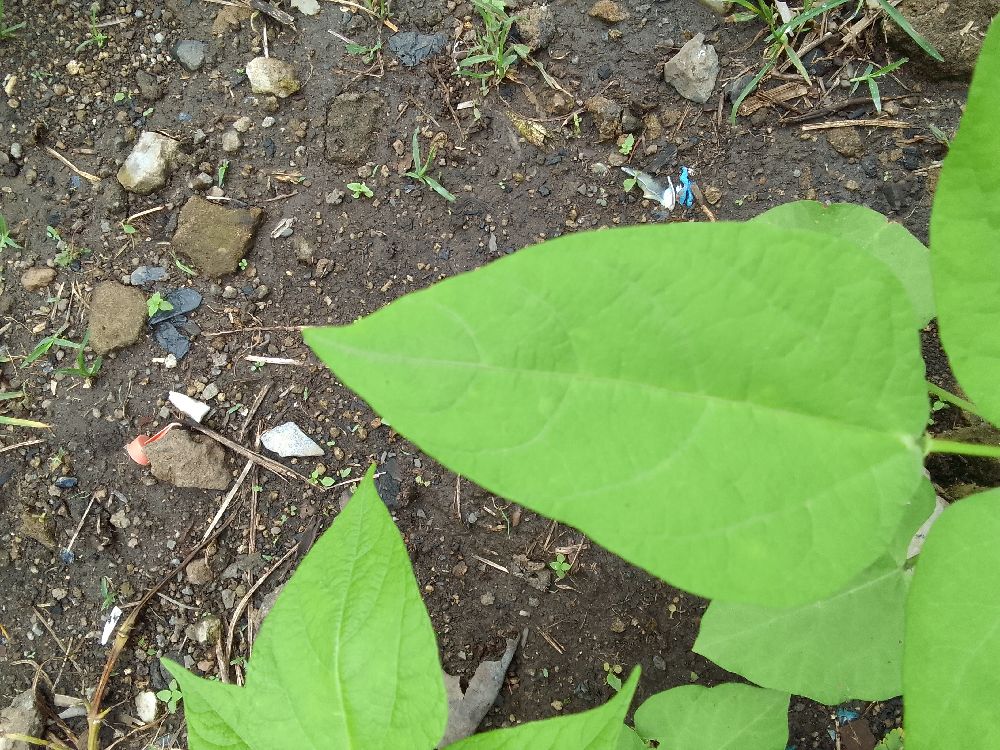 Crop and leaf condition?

common bean, healthy
